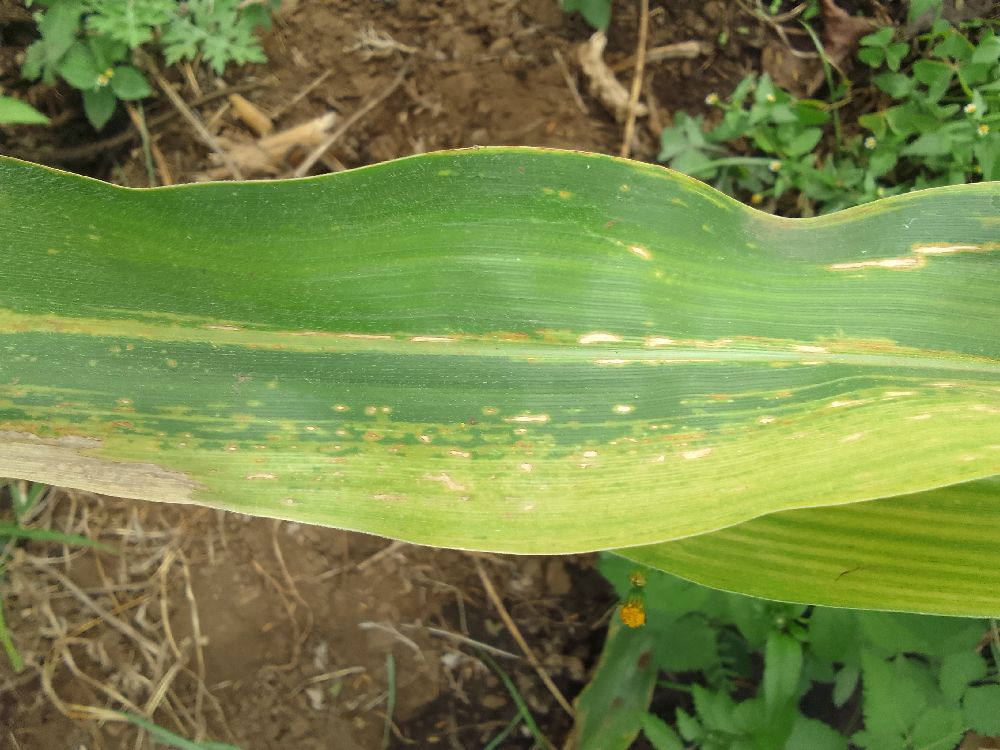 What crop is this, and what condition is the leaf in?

maize, maize lethal necrosis
